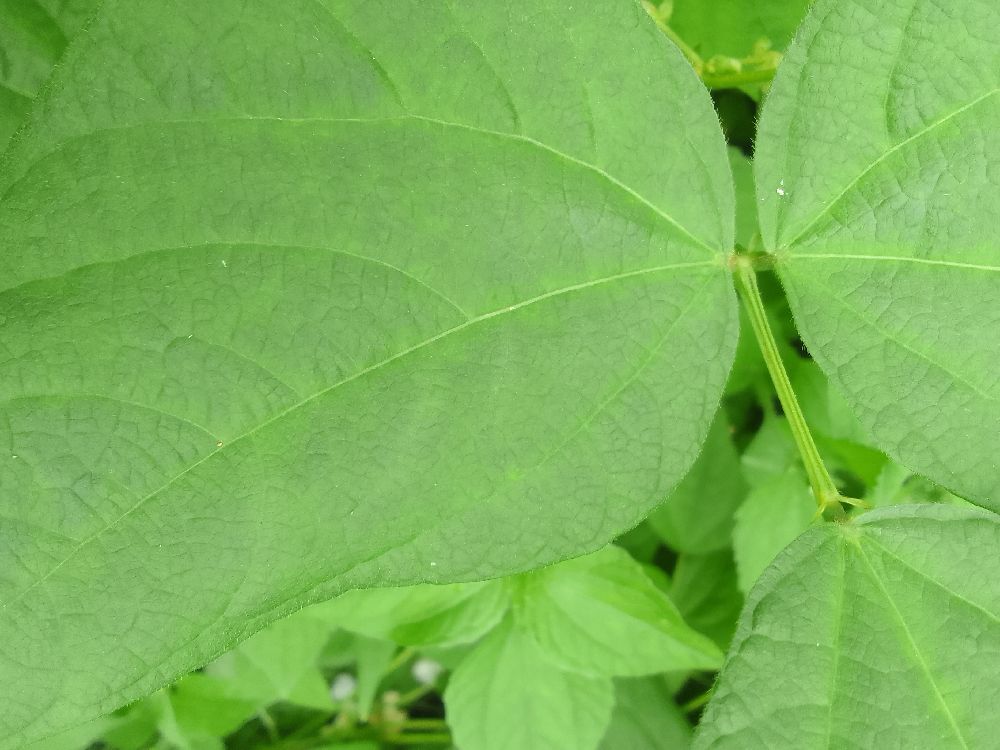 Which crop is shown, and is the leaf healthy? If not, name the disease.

common bean, healthy
